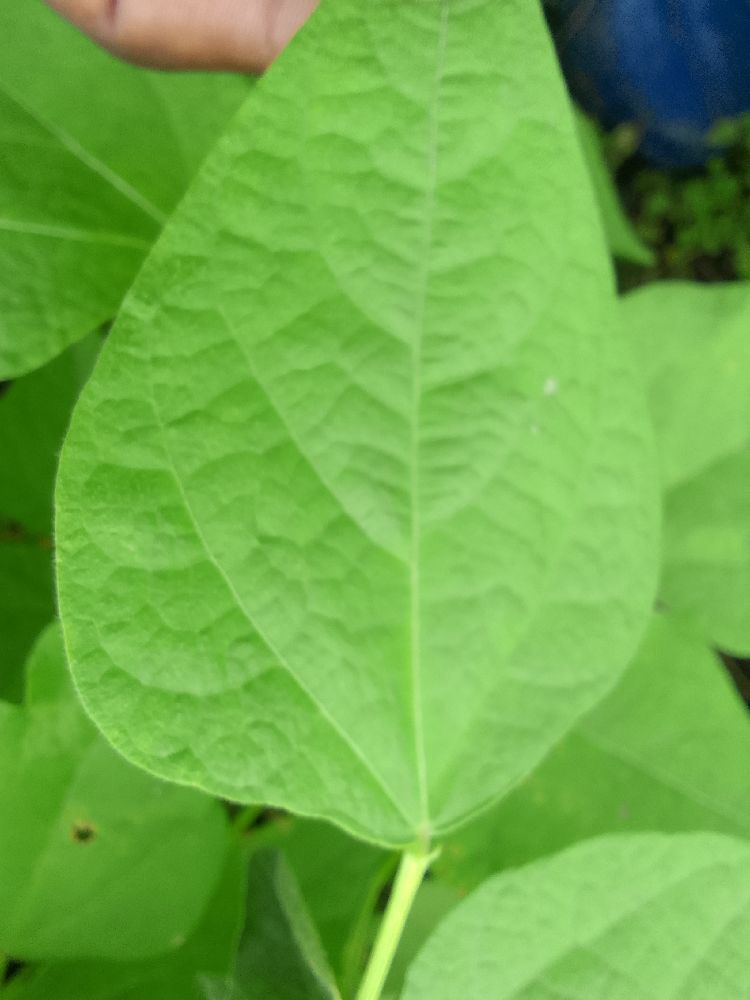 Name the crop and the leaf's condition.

common bean, healthy
